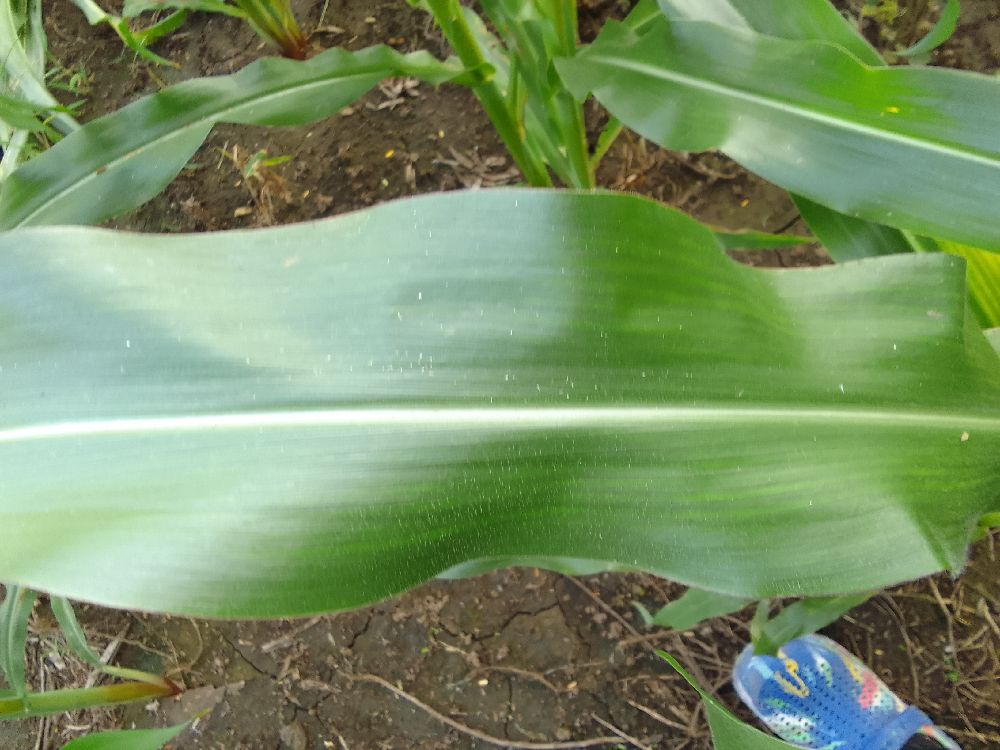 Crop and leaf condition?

maize, healthy
